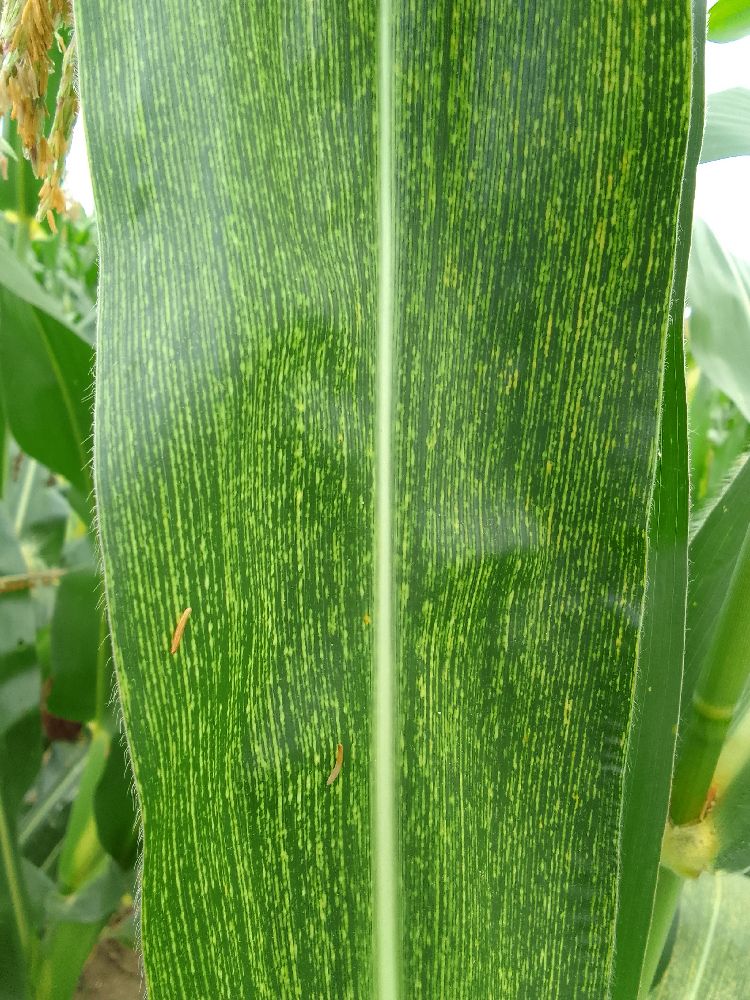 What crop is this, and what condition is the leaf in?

maize, maize streak virus
